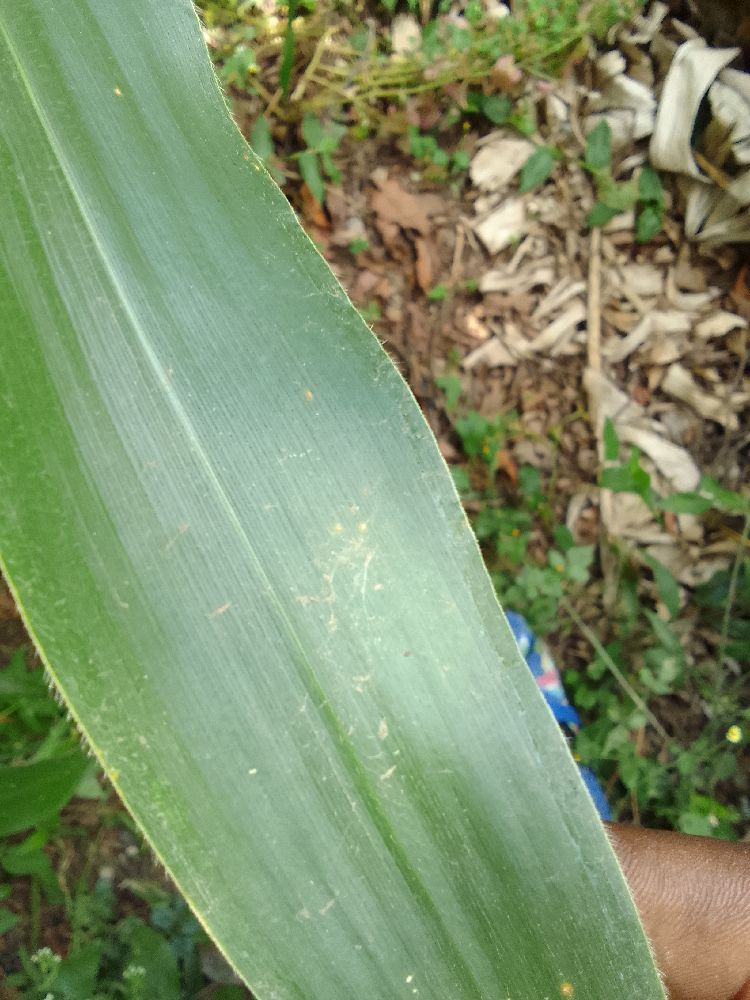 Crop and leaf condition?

maize, healthy
